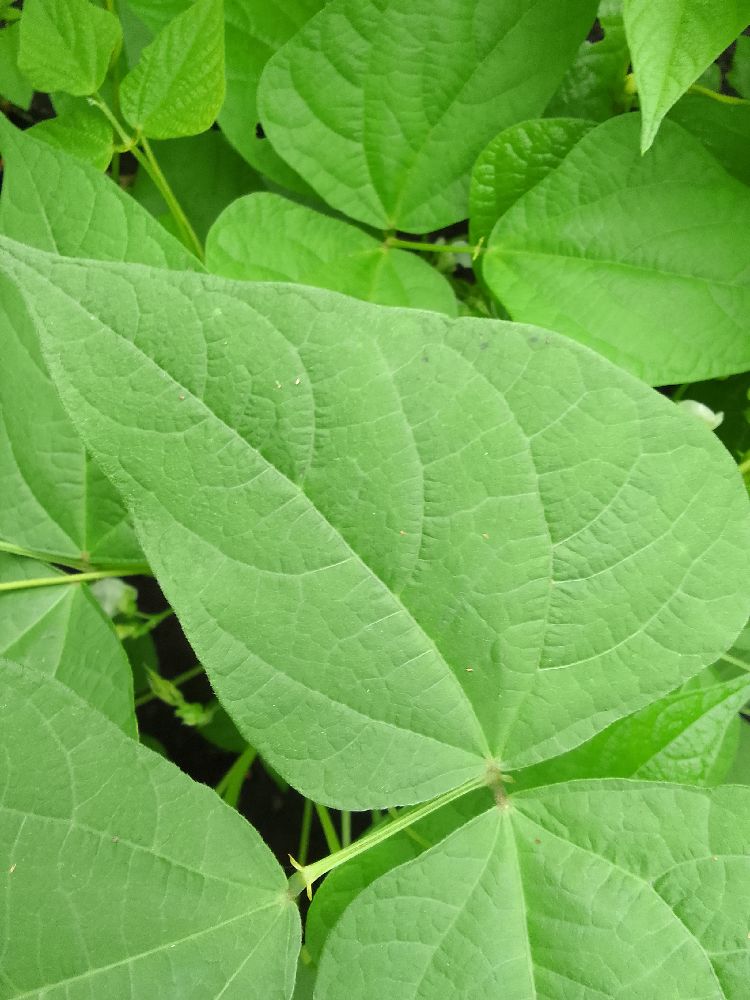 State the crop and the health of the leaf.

common bean, healthy
